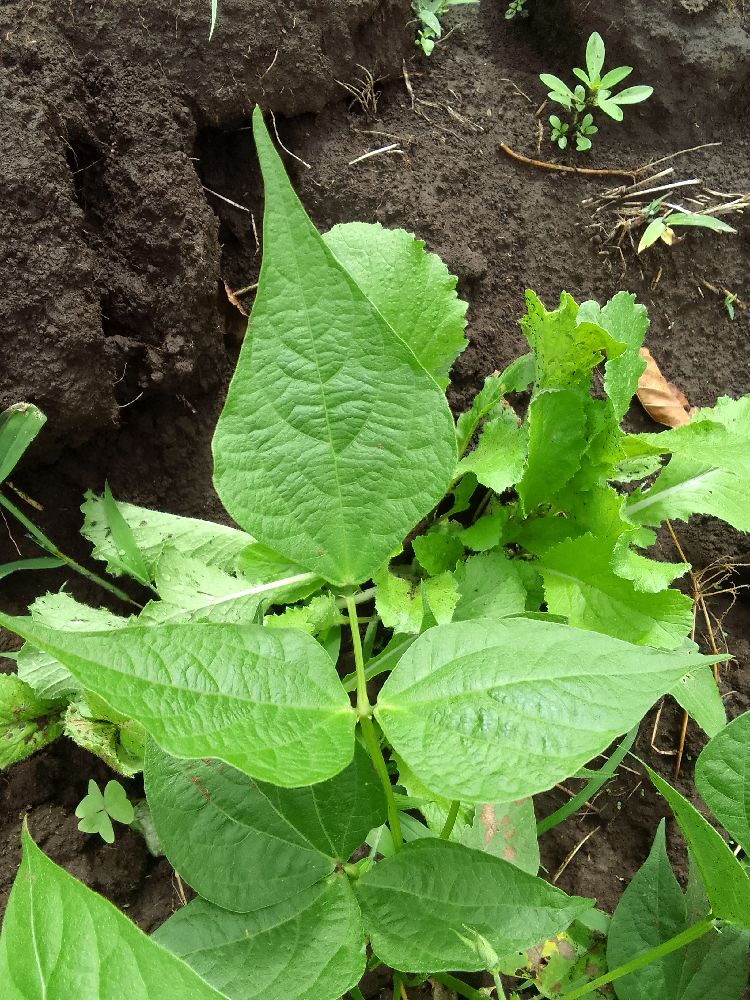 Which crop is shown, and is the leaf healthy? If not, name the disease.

common bean, healthy
